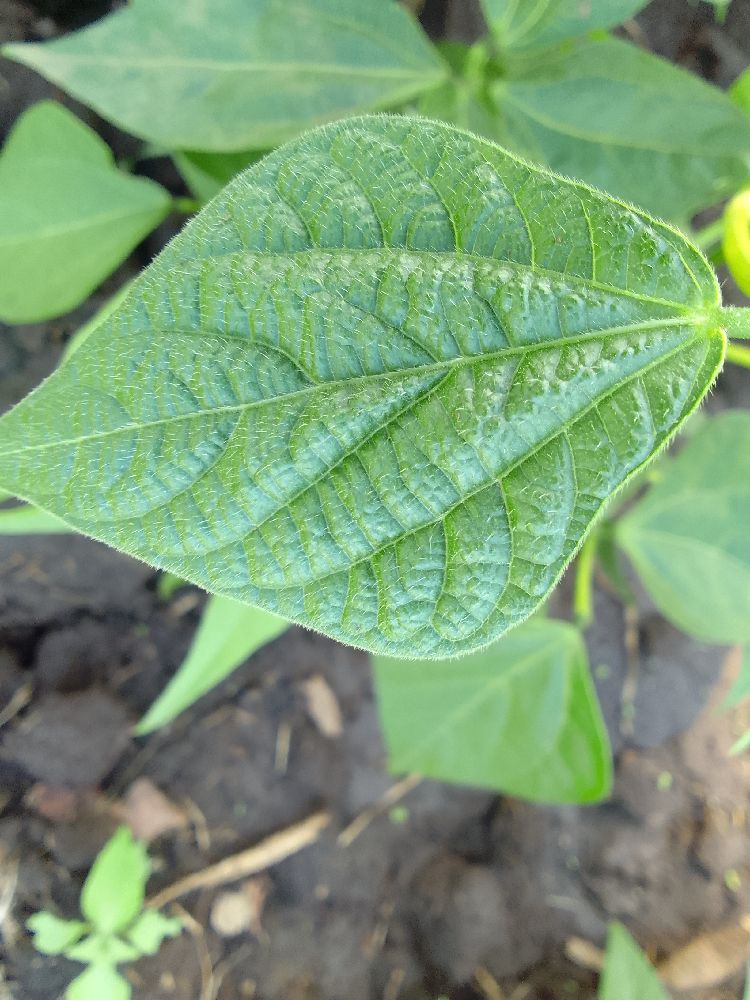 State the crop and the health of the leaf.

common bean, healthy
